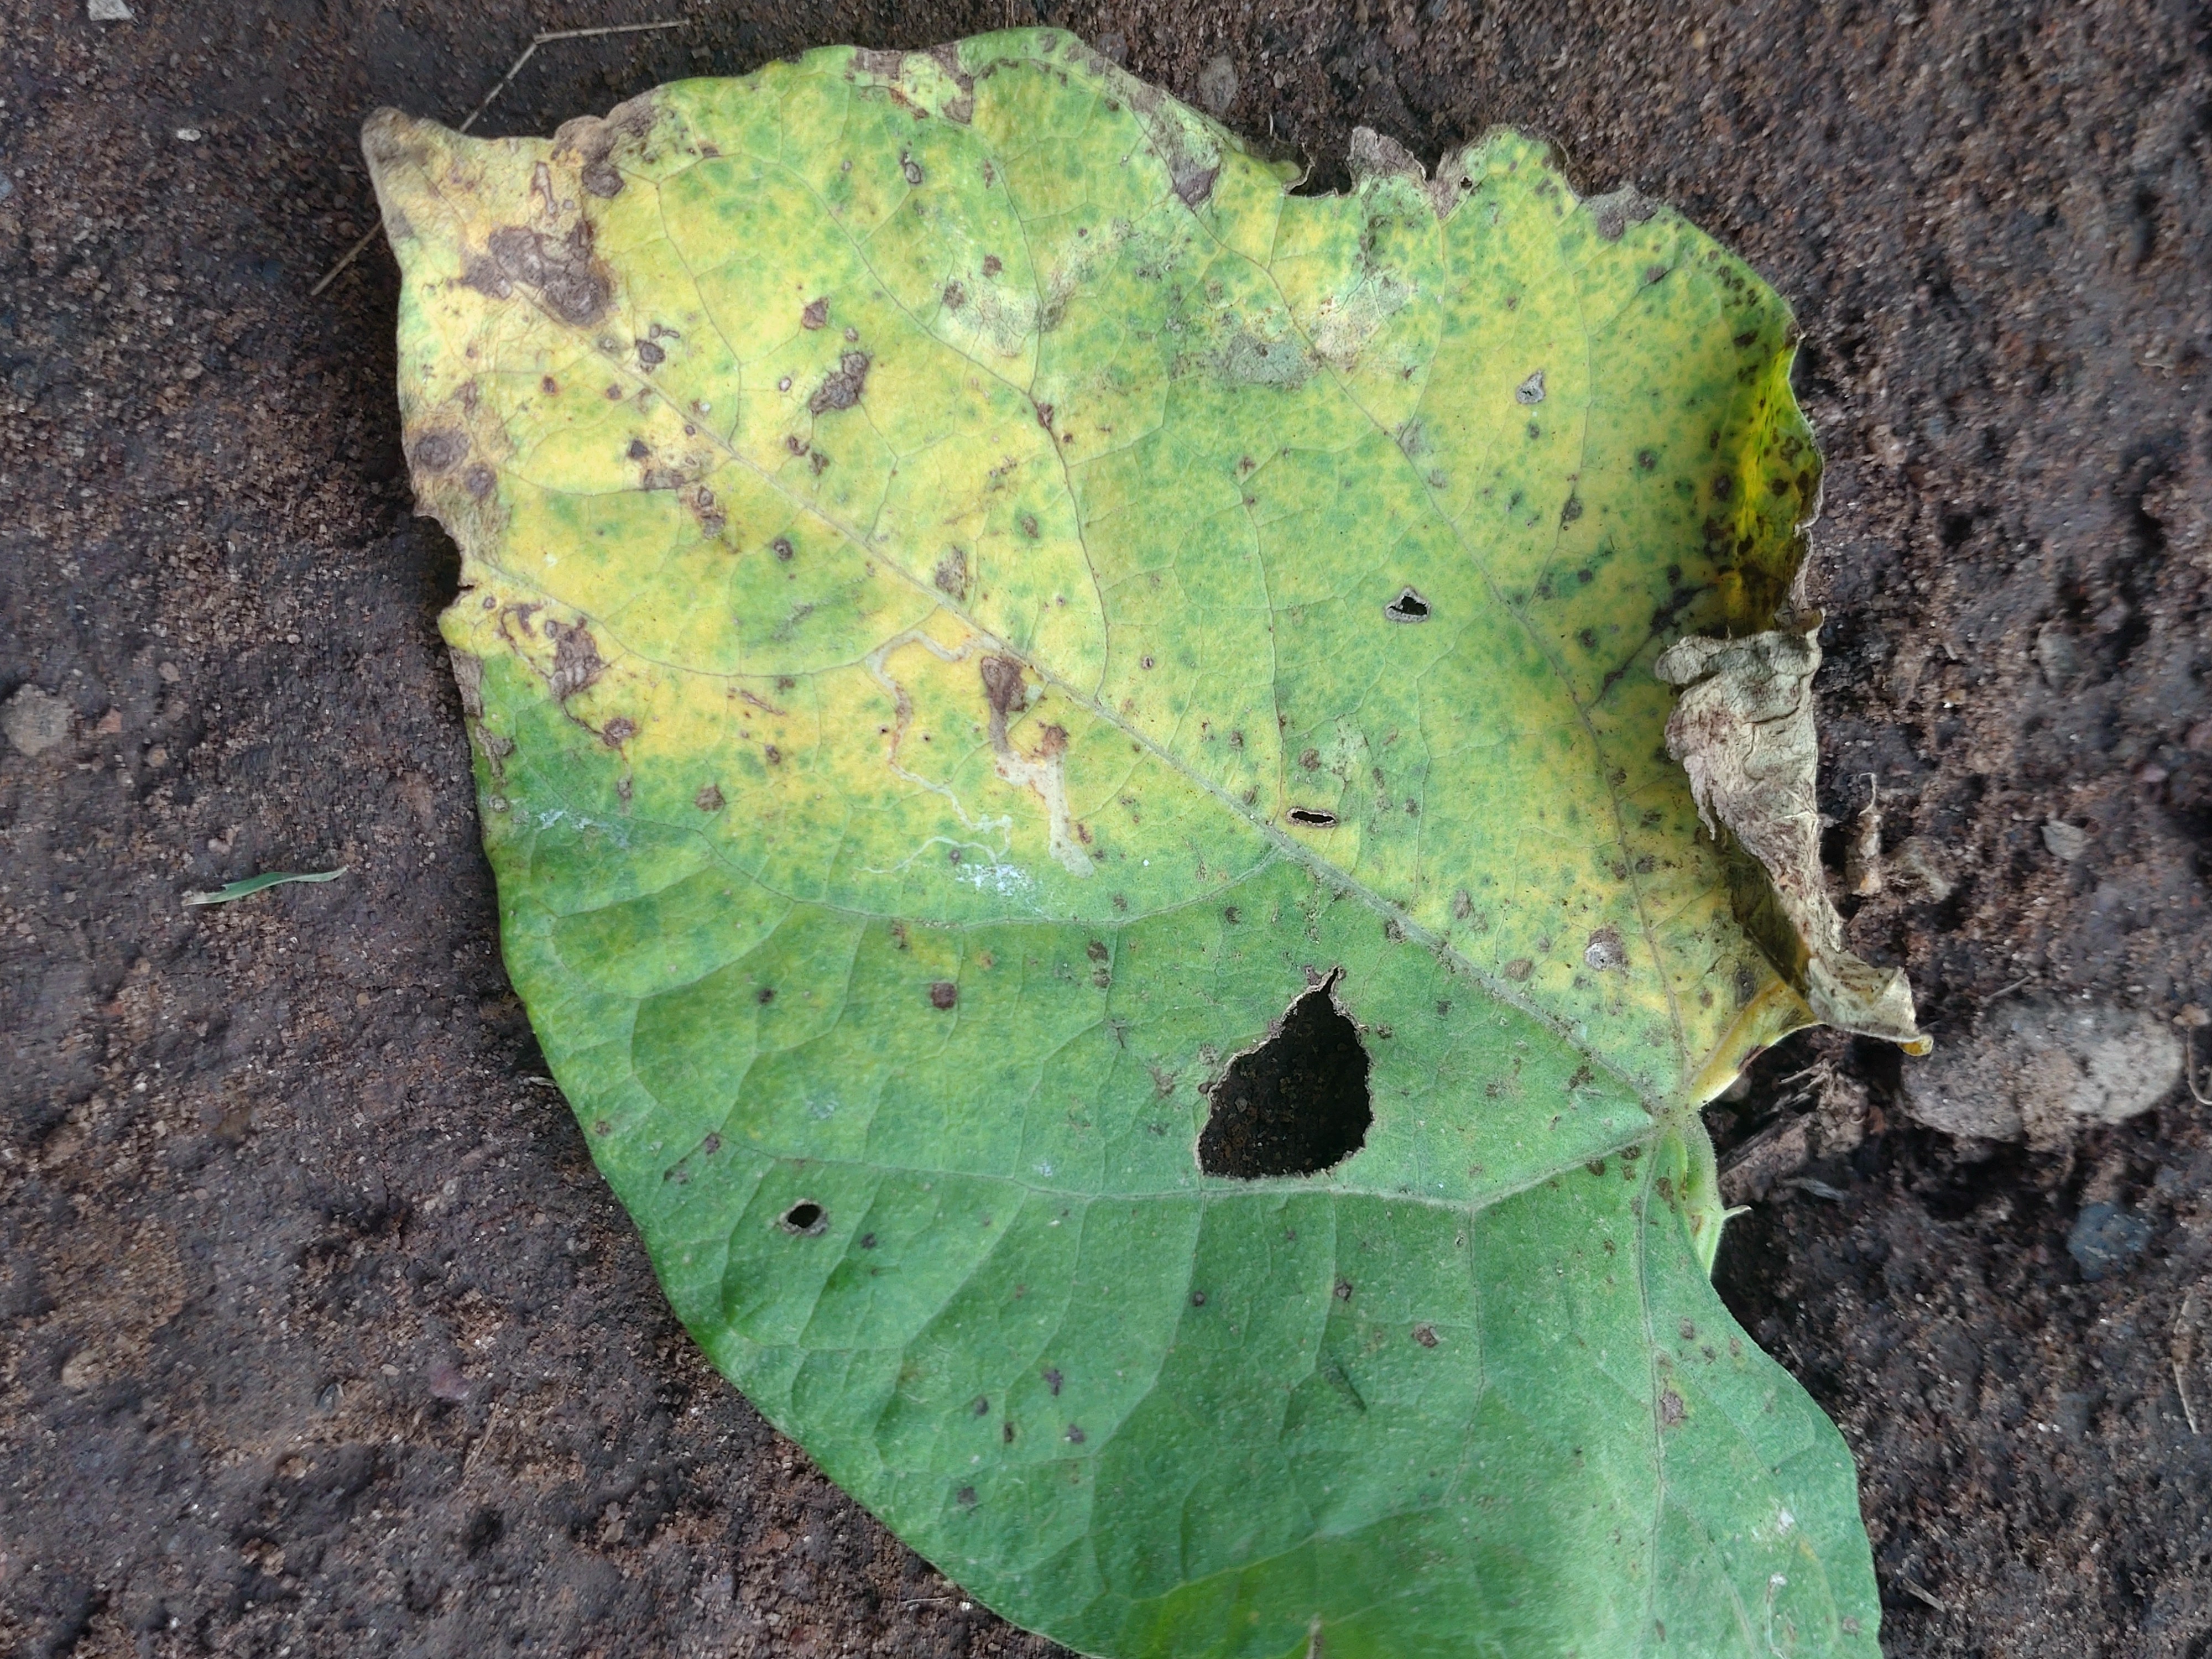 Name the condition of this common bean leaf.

anthracnose
